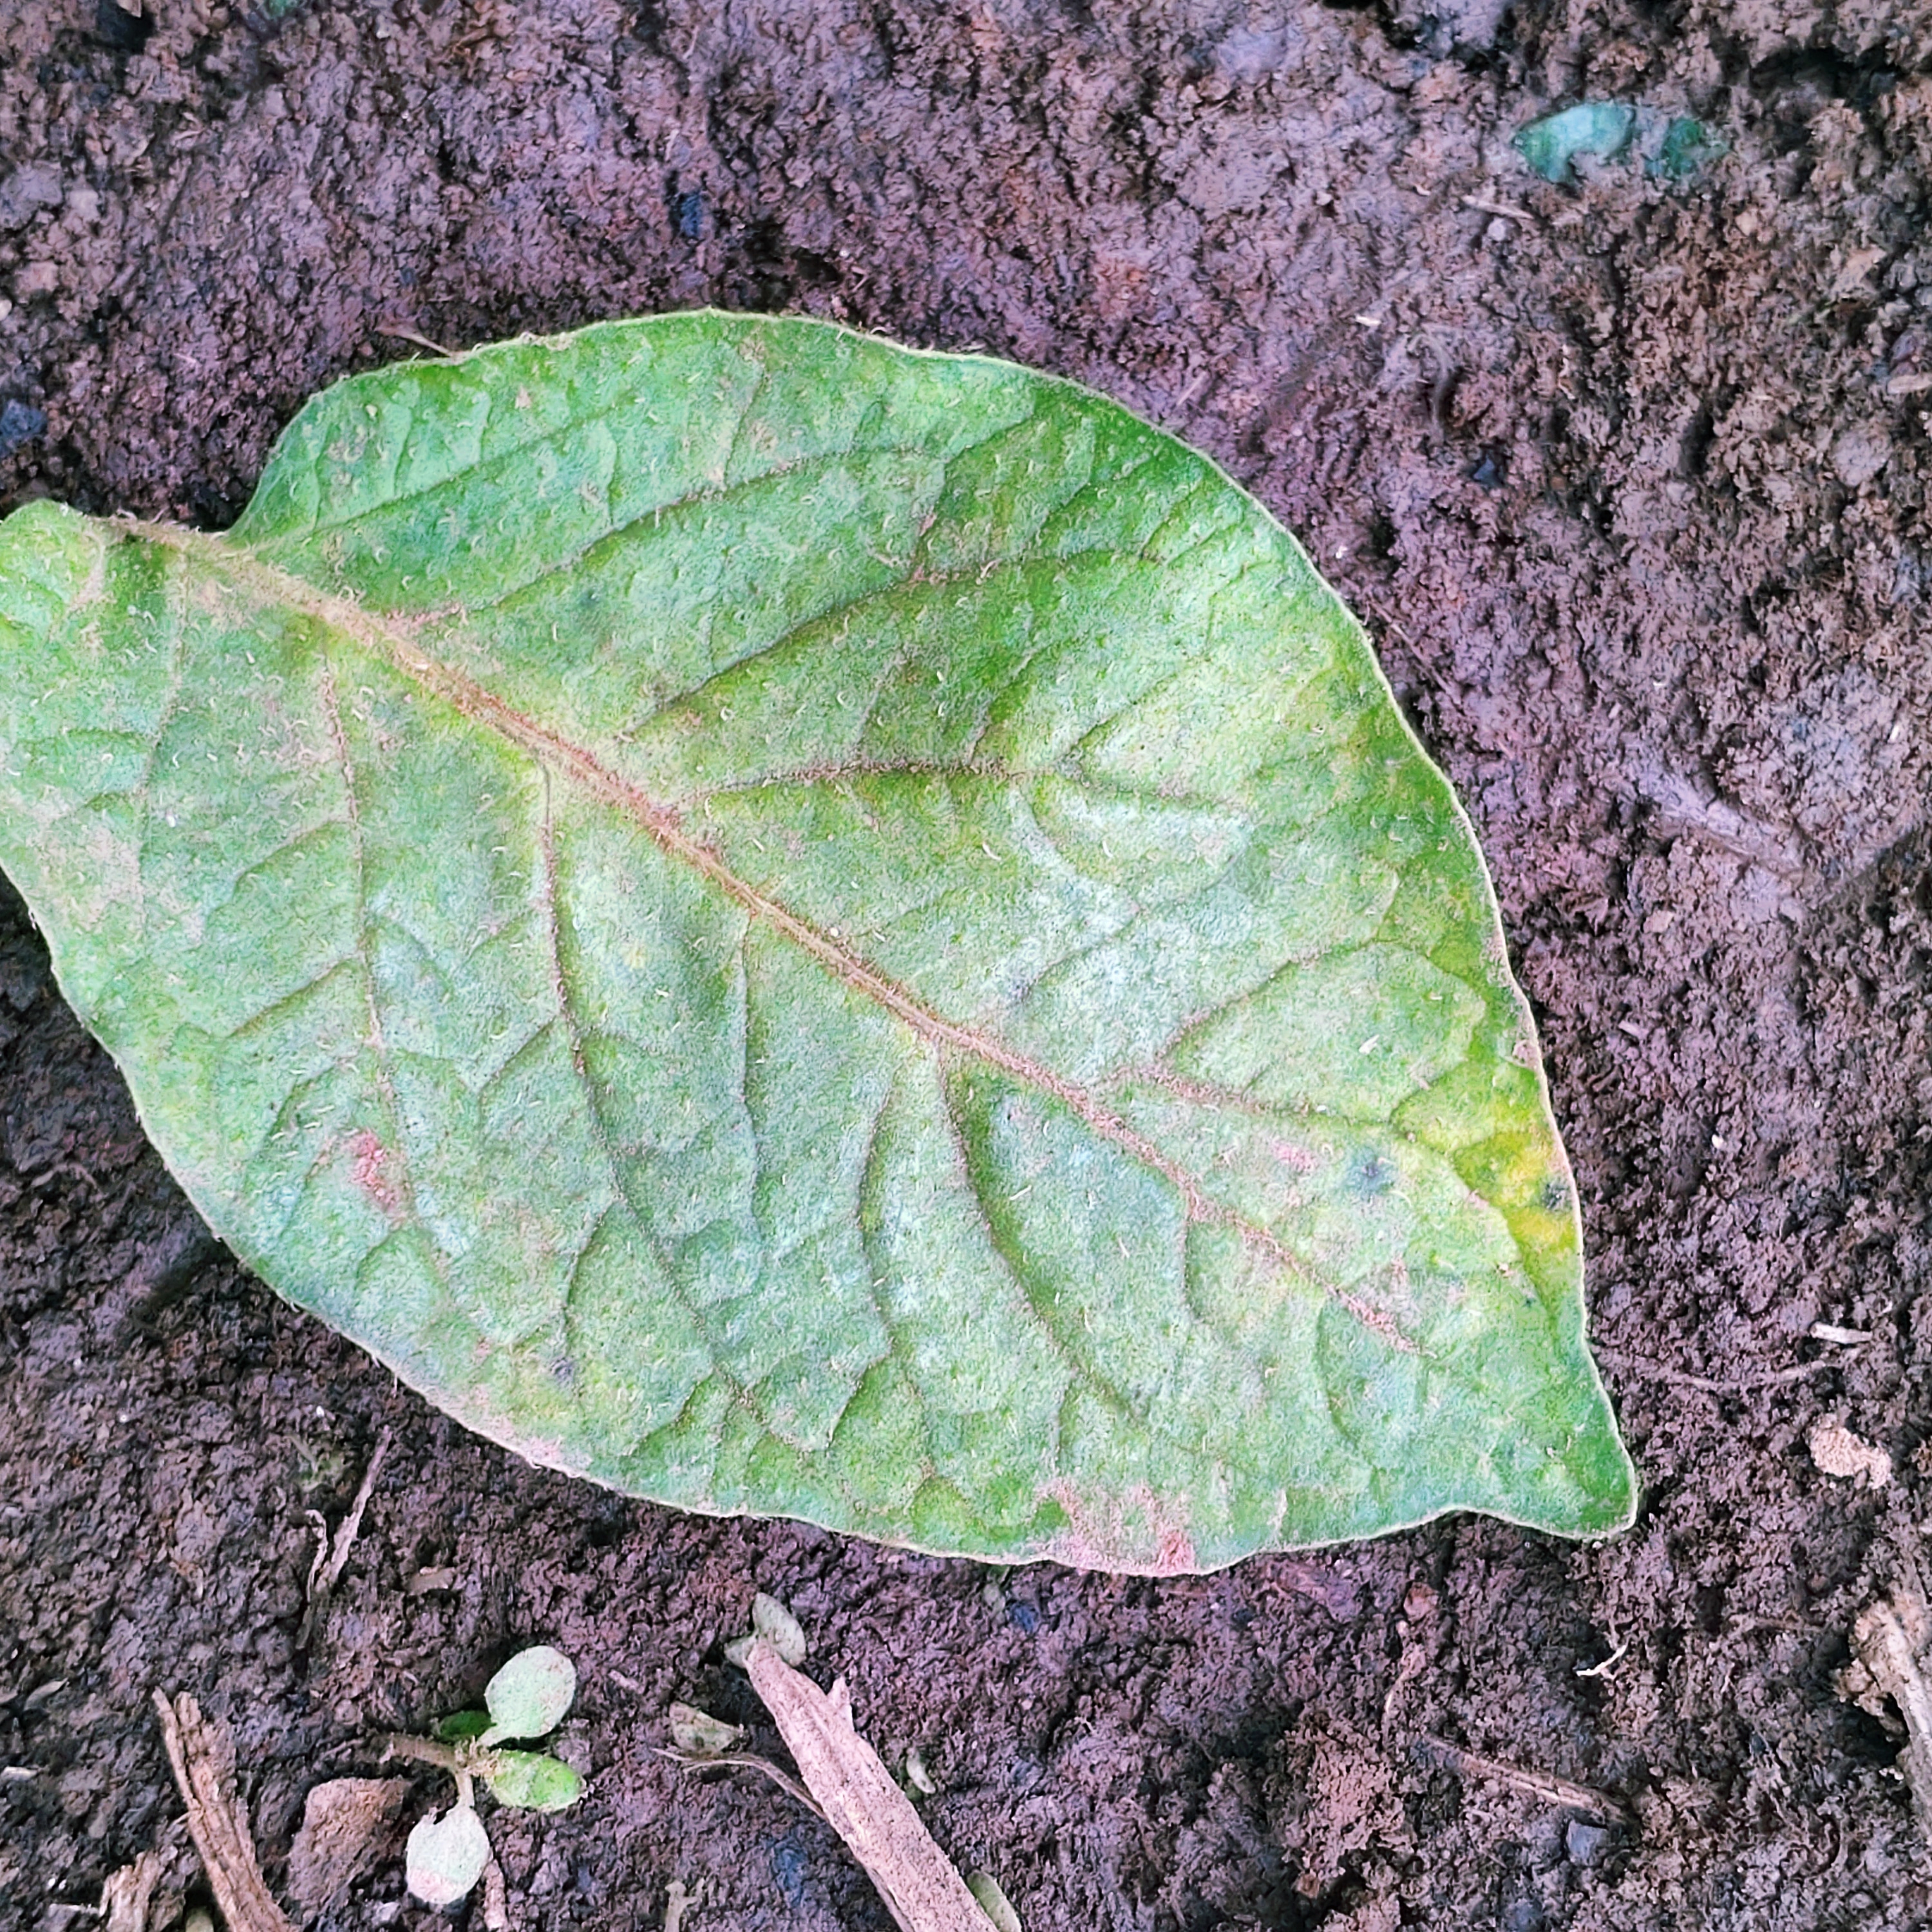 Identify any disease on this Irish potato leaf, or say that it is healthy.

late blight
